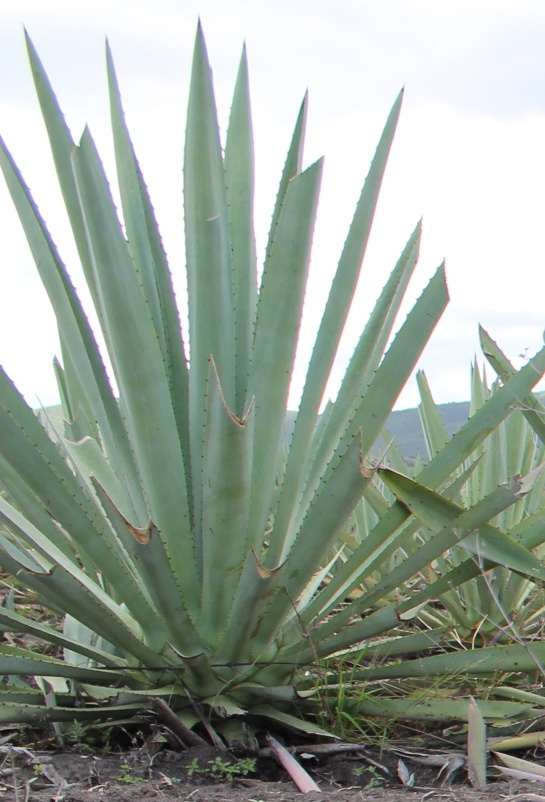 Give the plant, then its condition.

agave, healthy
